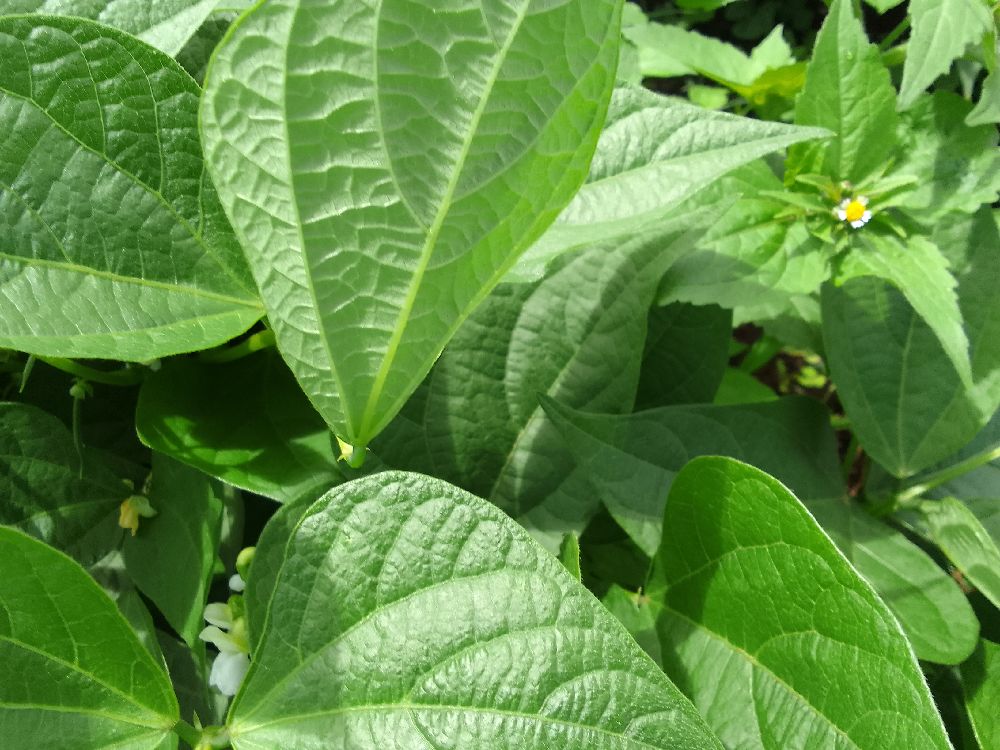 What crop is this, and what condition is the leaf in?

common bean, healthy
